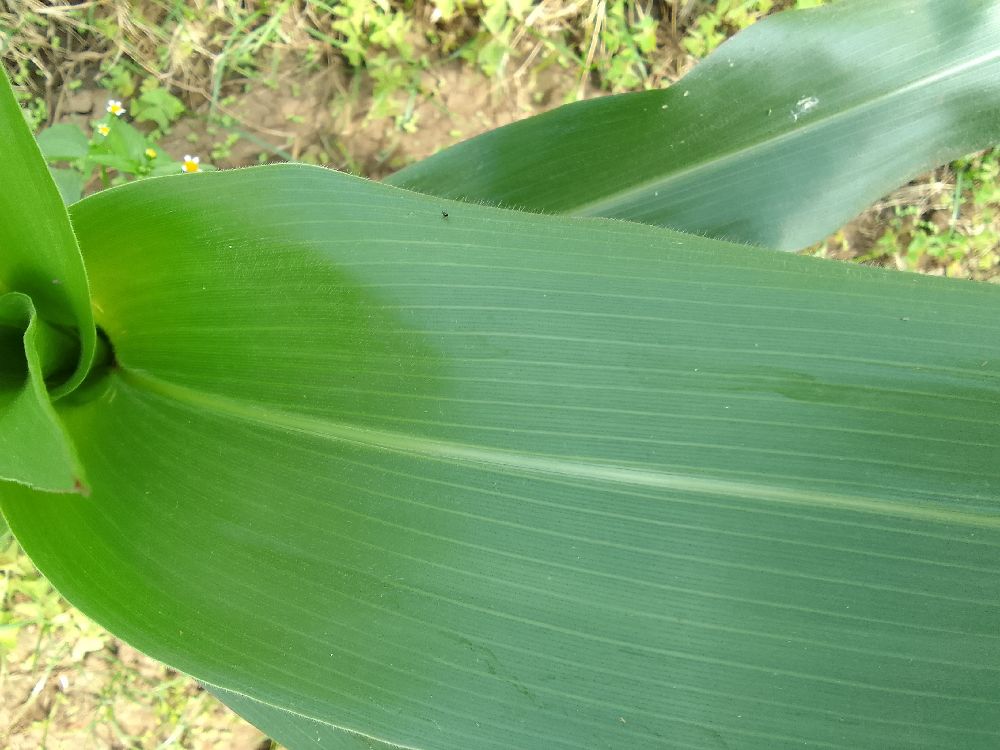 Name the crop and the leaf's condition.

maize, healthy
